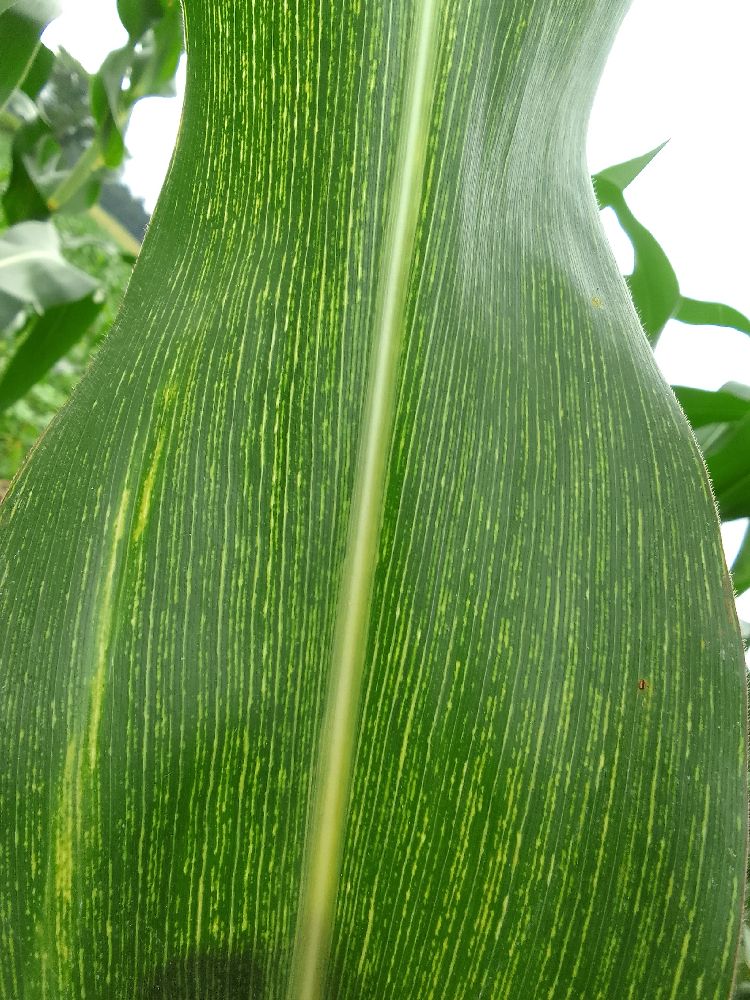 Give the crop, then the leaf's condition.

maize, maize streak virus
